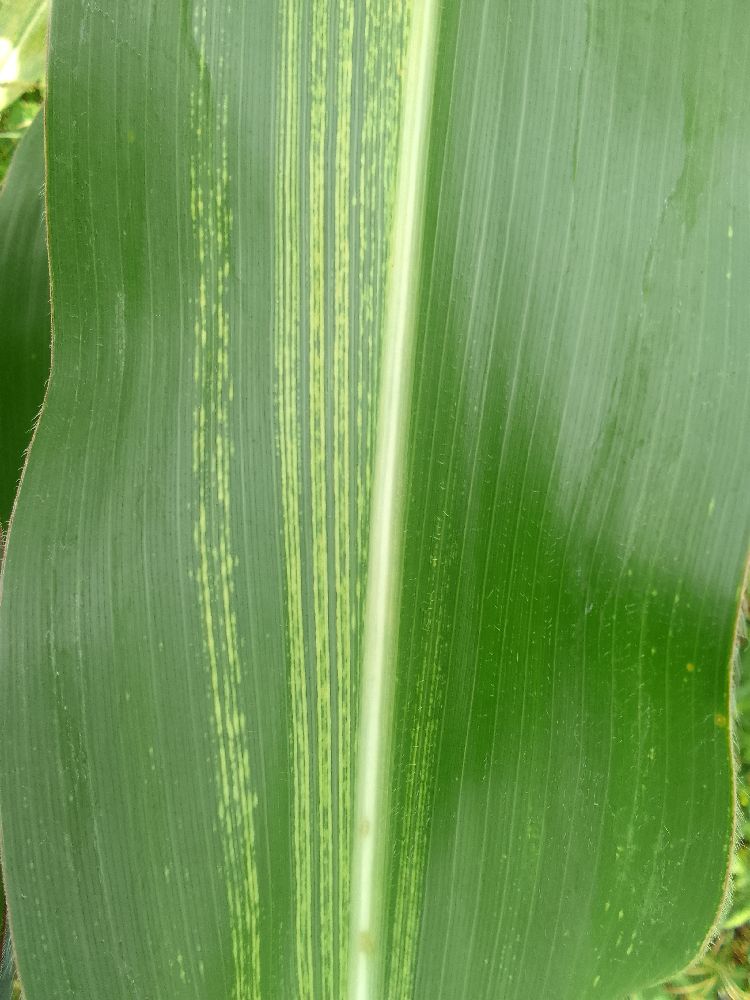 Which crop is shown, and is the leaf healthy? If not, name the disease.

maize, maize streak virus
